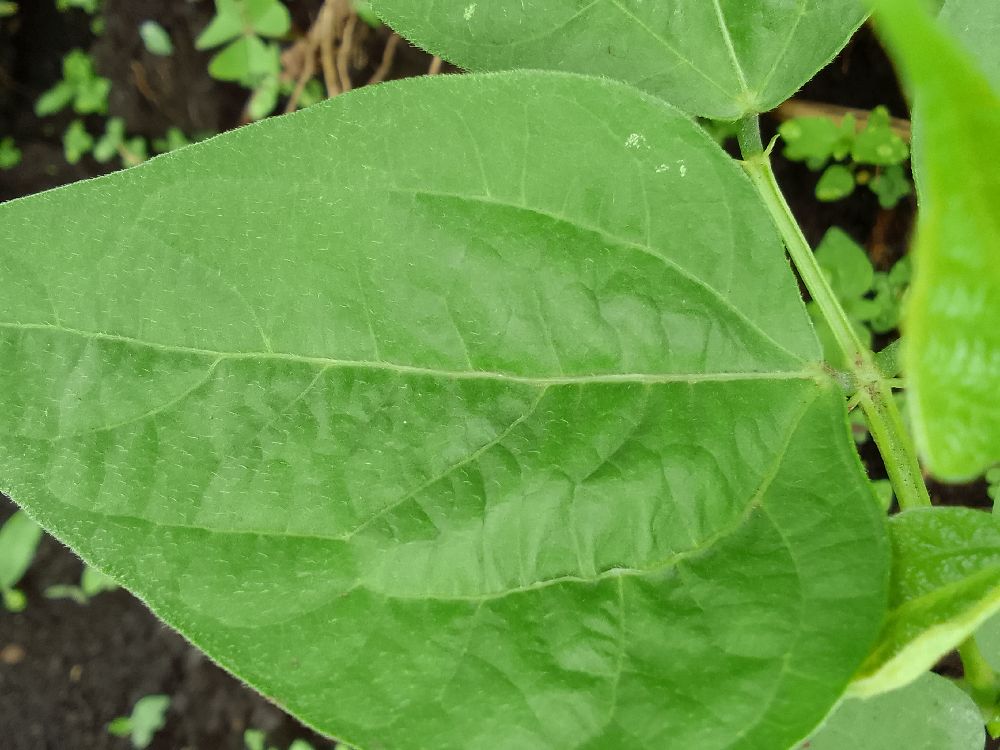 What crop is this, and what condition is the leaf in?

common bean, healthy
